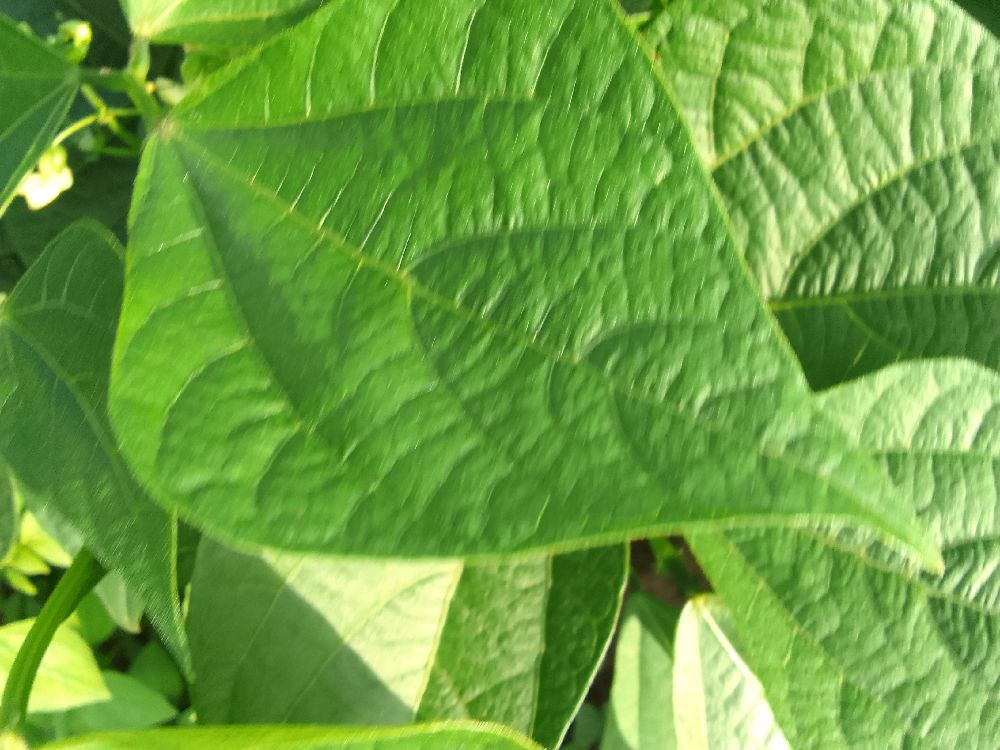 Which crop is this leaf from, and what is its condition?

common bean, healthy
